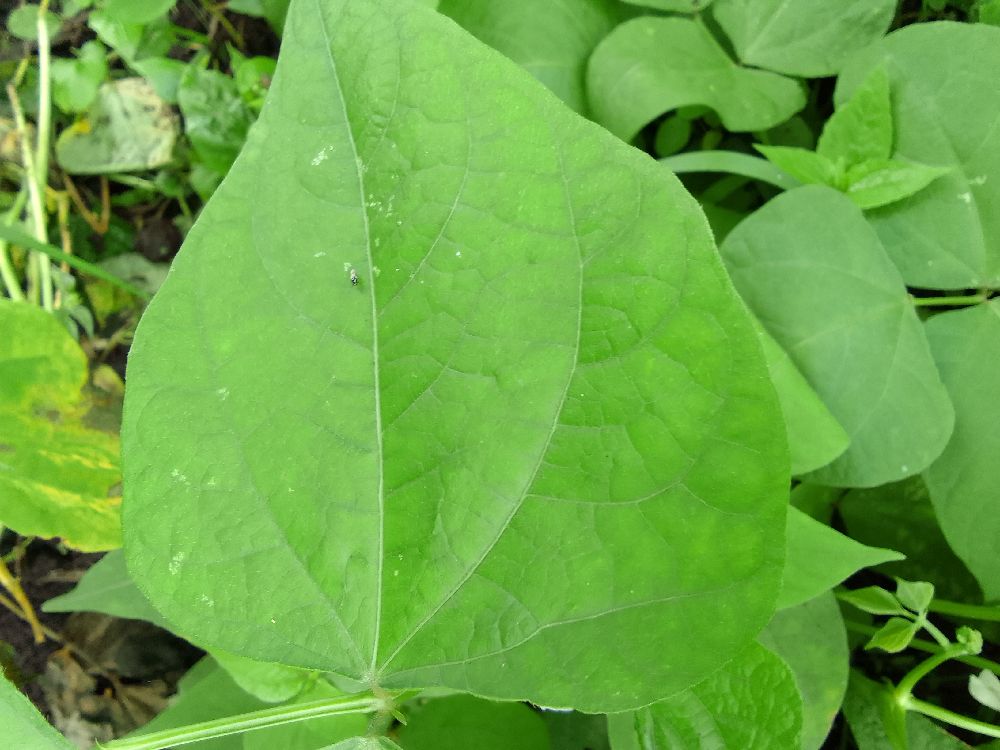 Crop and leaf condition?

common bean, healthy
